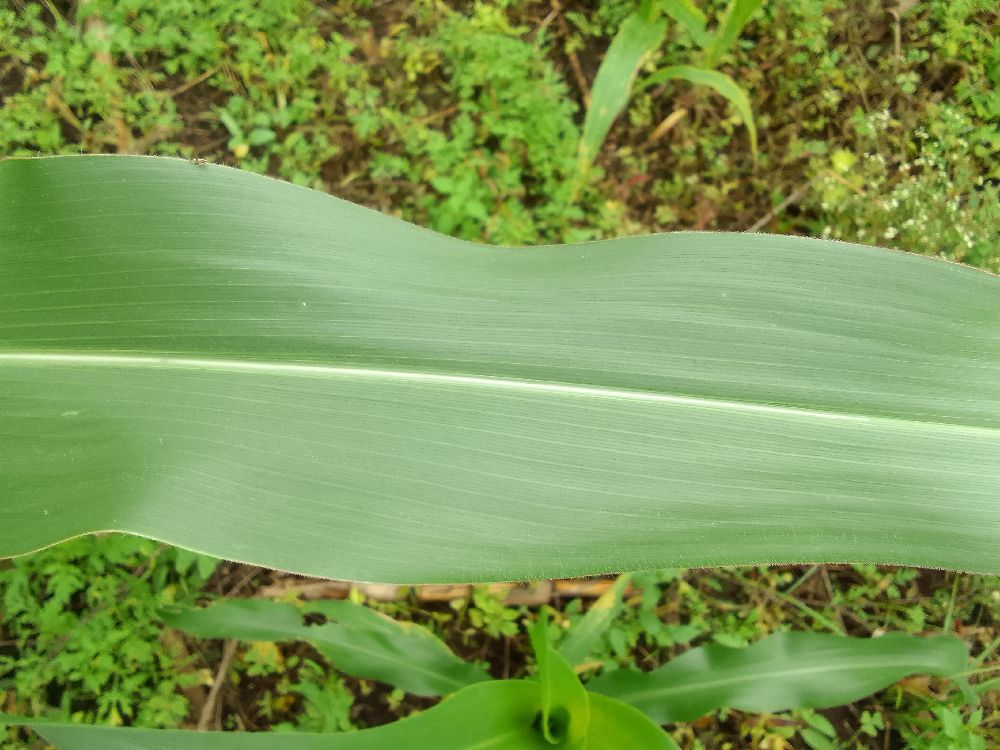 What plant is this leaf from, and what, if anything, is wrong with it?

maize, healthy
